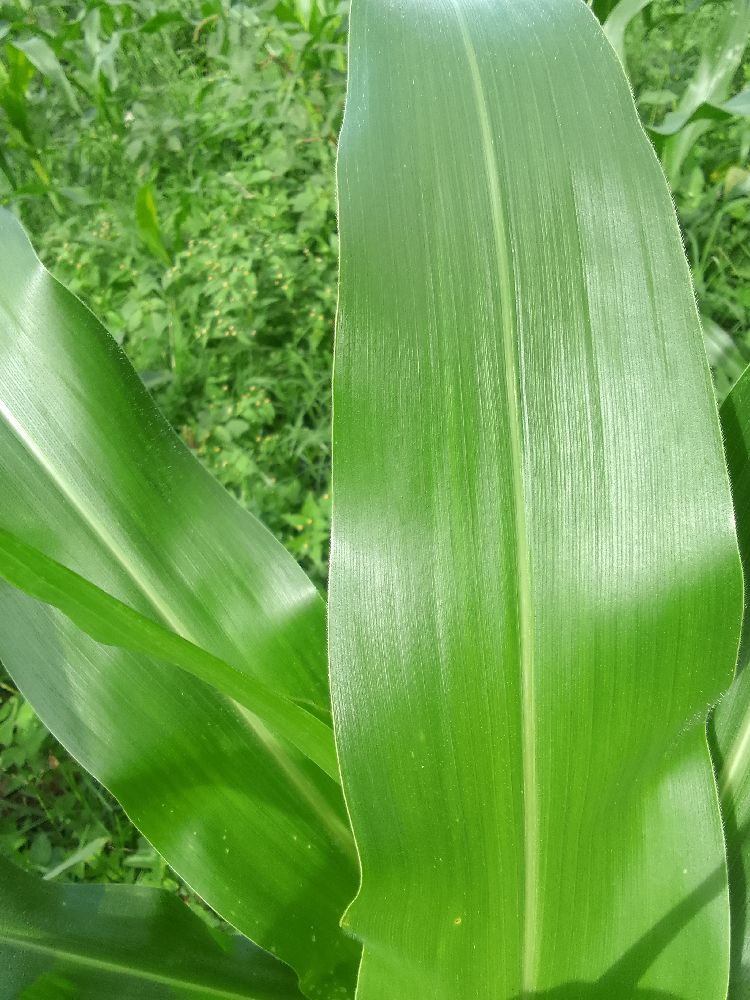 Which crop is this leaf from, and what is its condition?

maize, healthy
